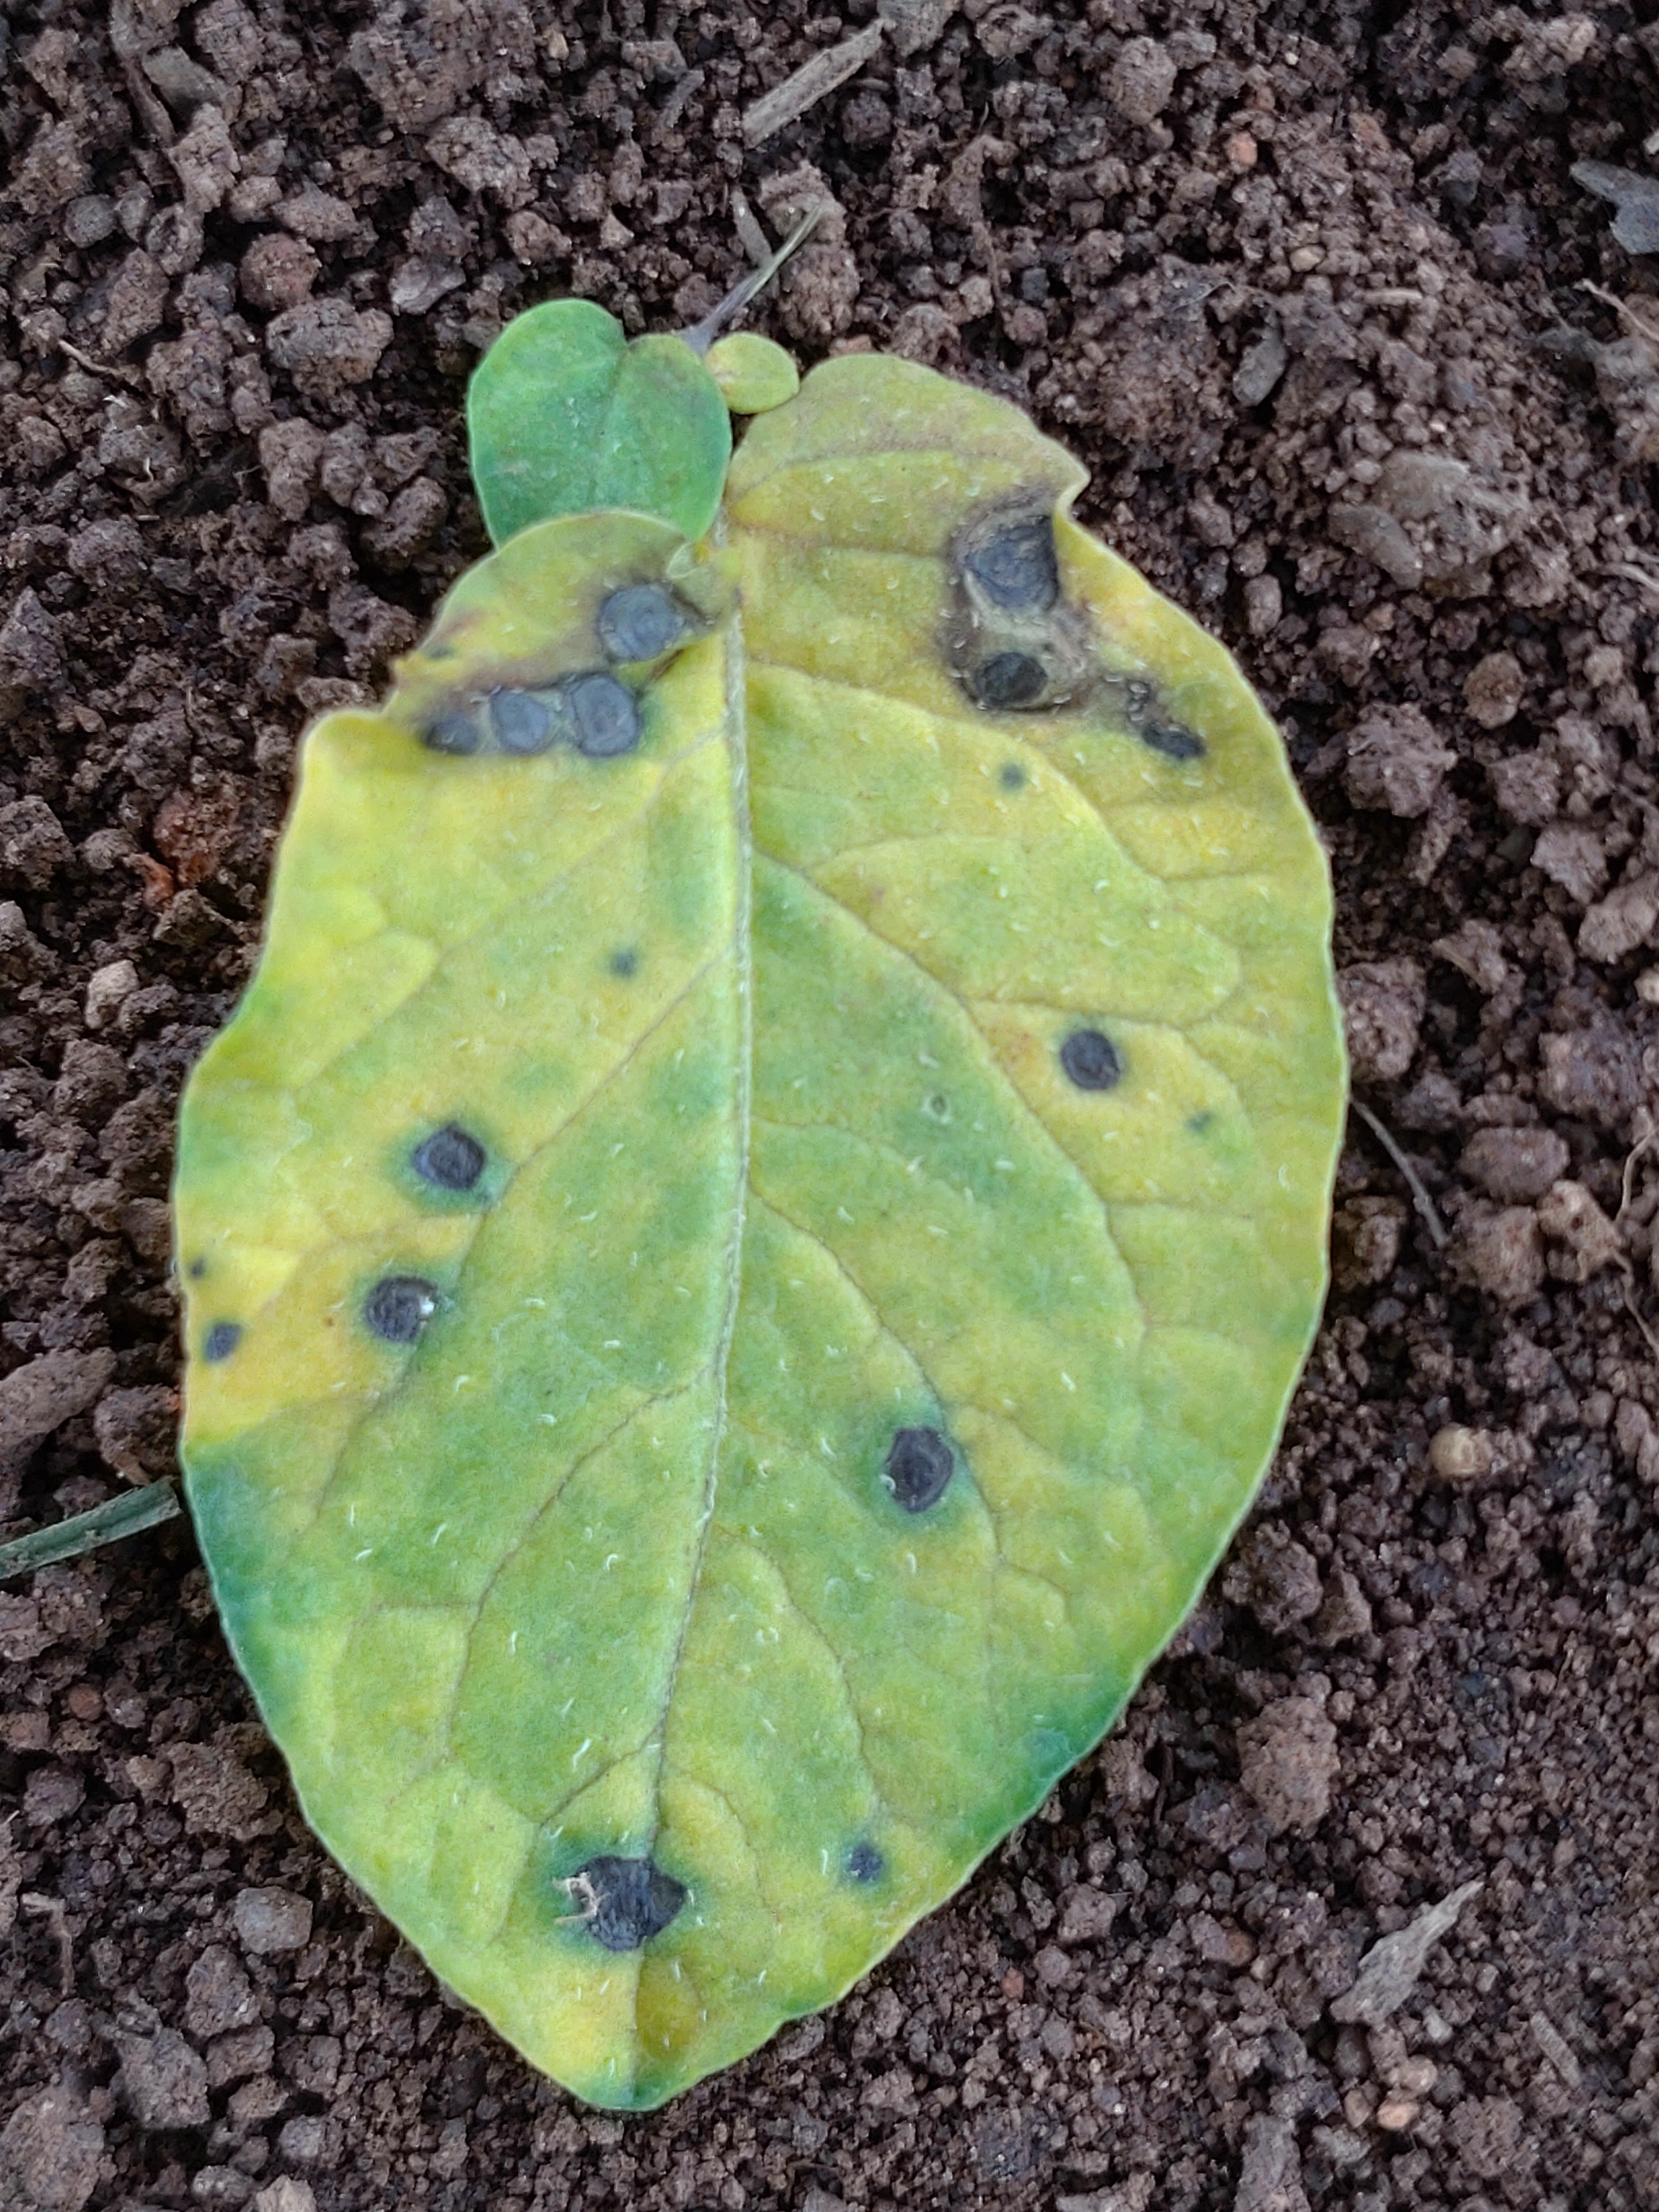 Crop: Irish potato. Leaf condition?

late blight
